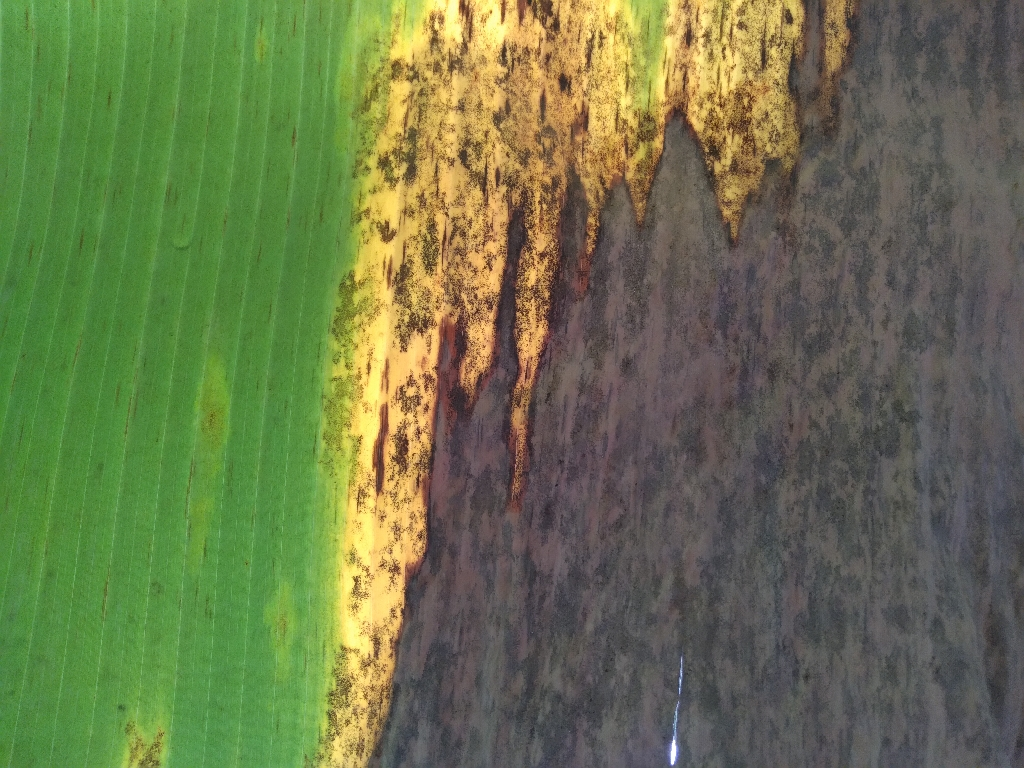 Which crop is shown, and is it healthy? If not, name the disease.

banana, black sigatoka
